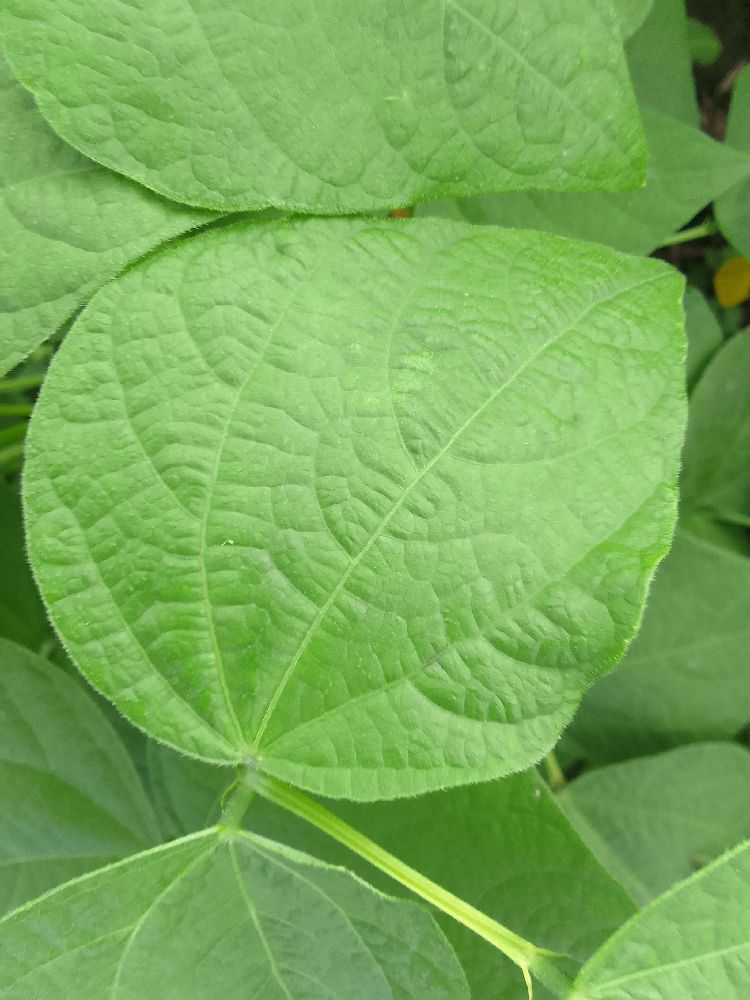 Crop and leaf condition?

common bean, healthy
